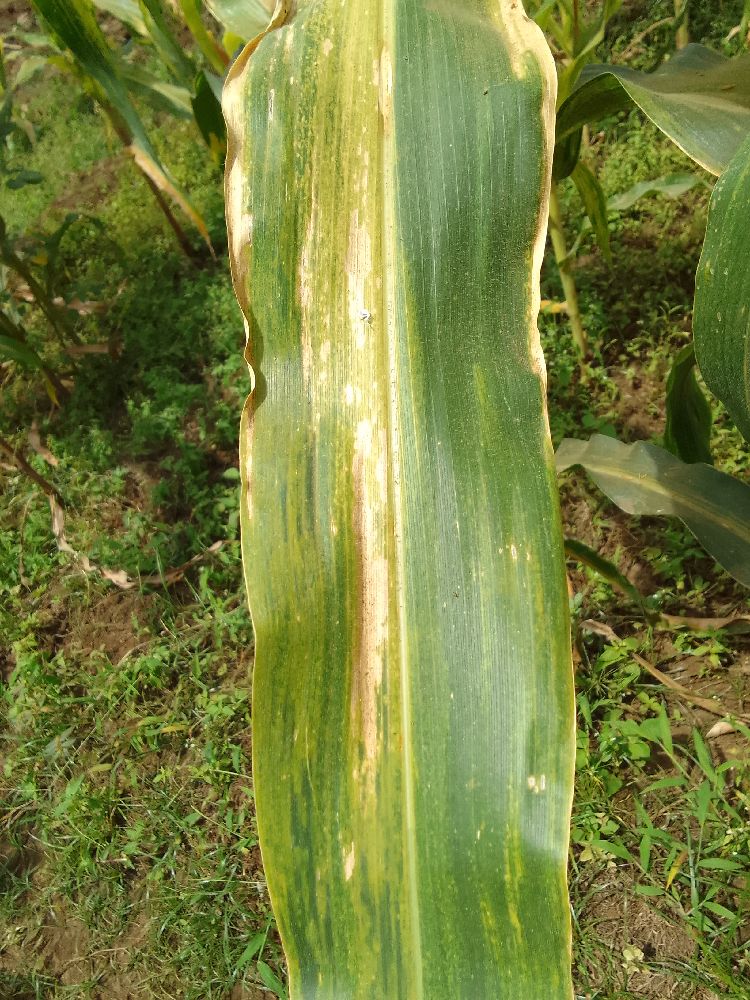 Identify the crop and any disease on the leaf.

maize, maize lethal necrosis
